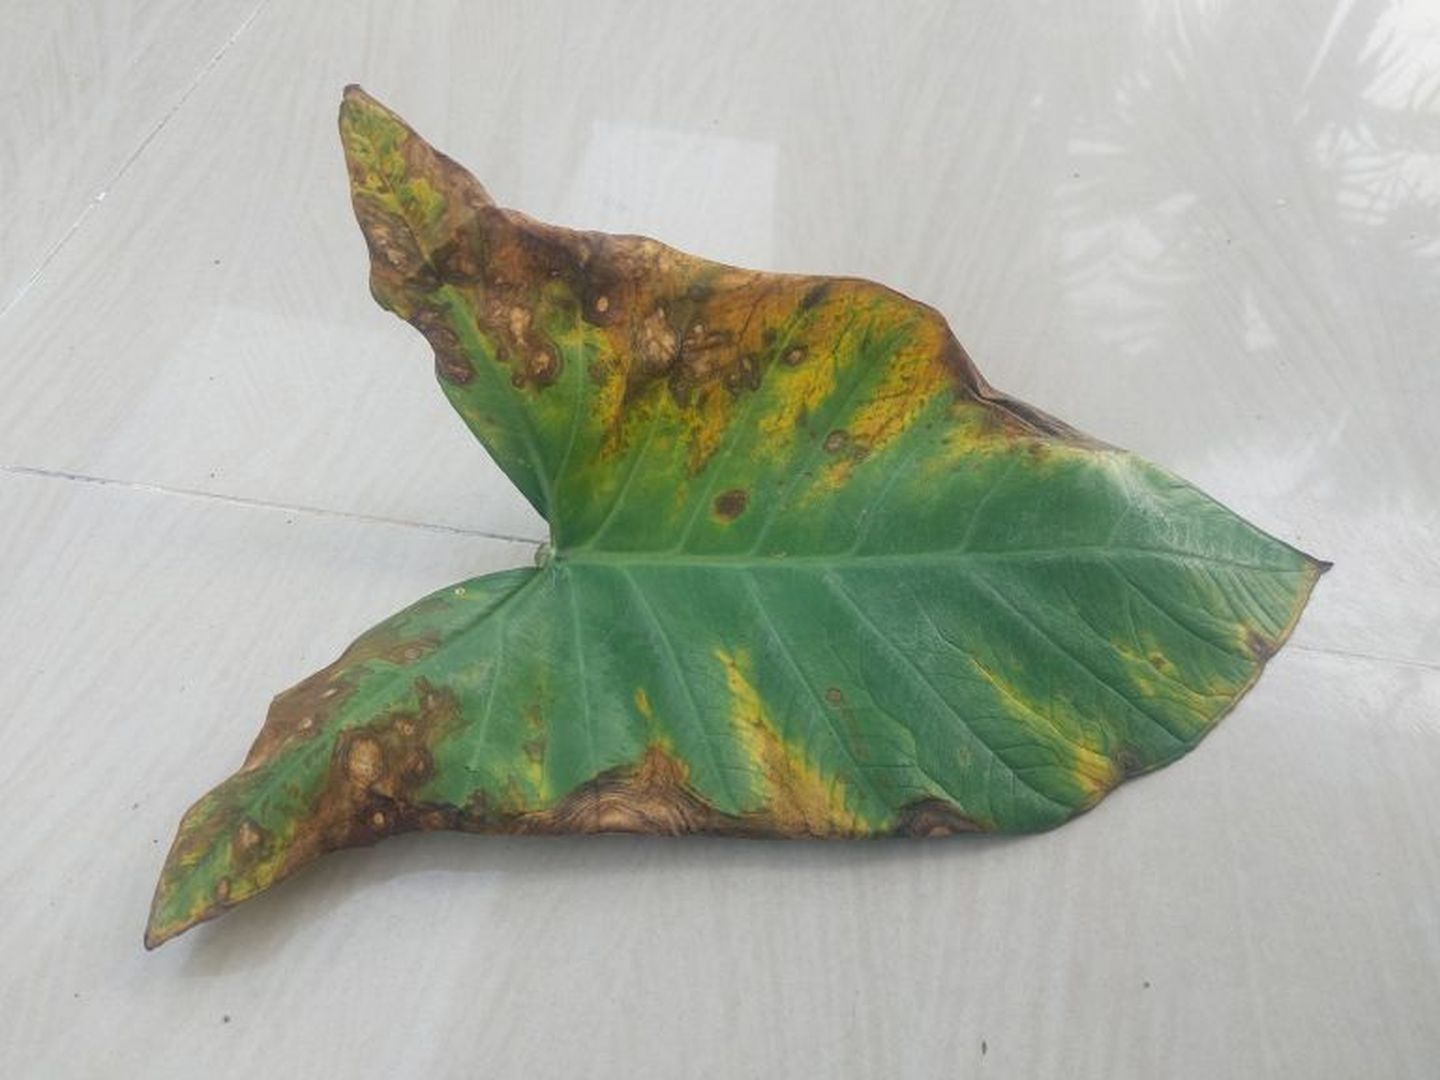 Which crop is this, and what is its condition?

taro, leaf blight
